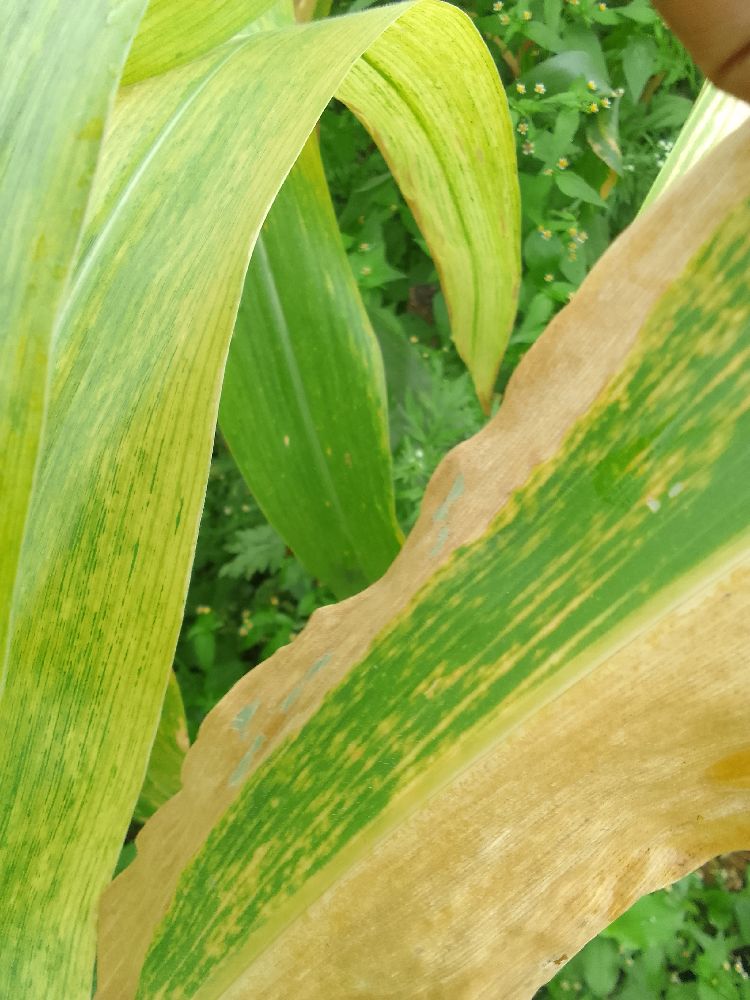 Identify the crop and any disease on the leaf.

maize, maize lethal necrosis
